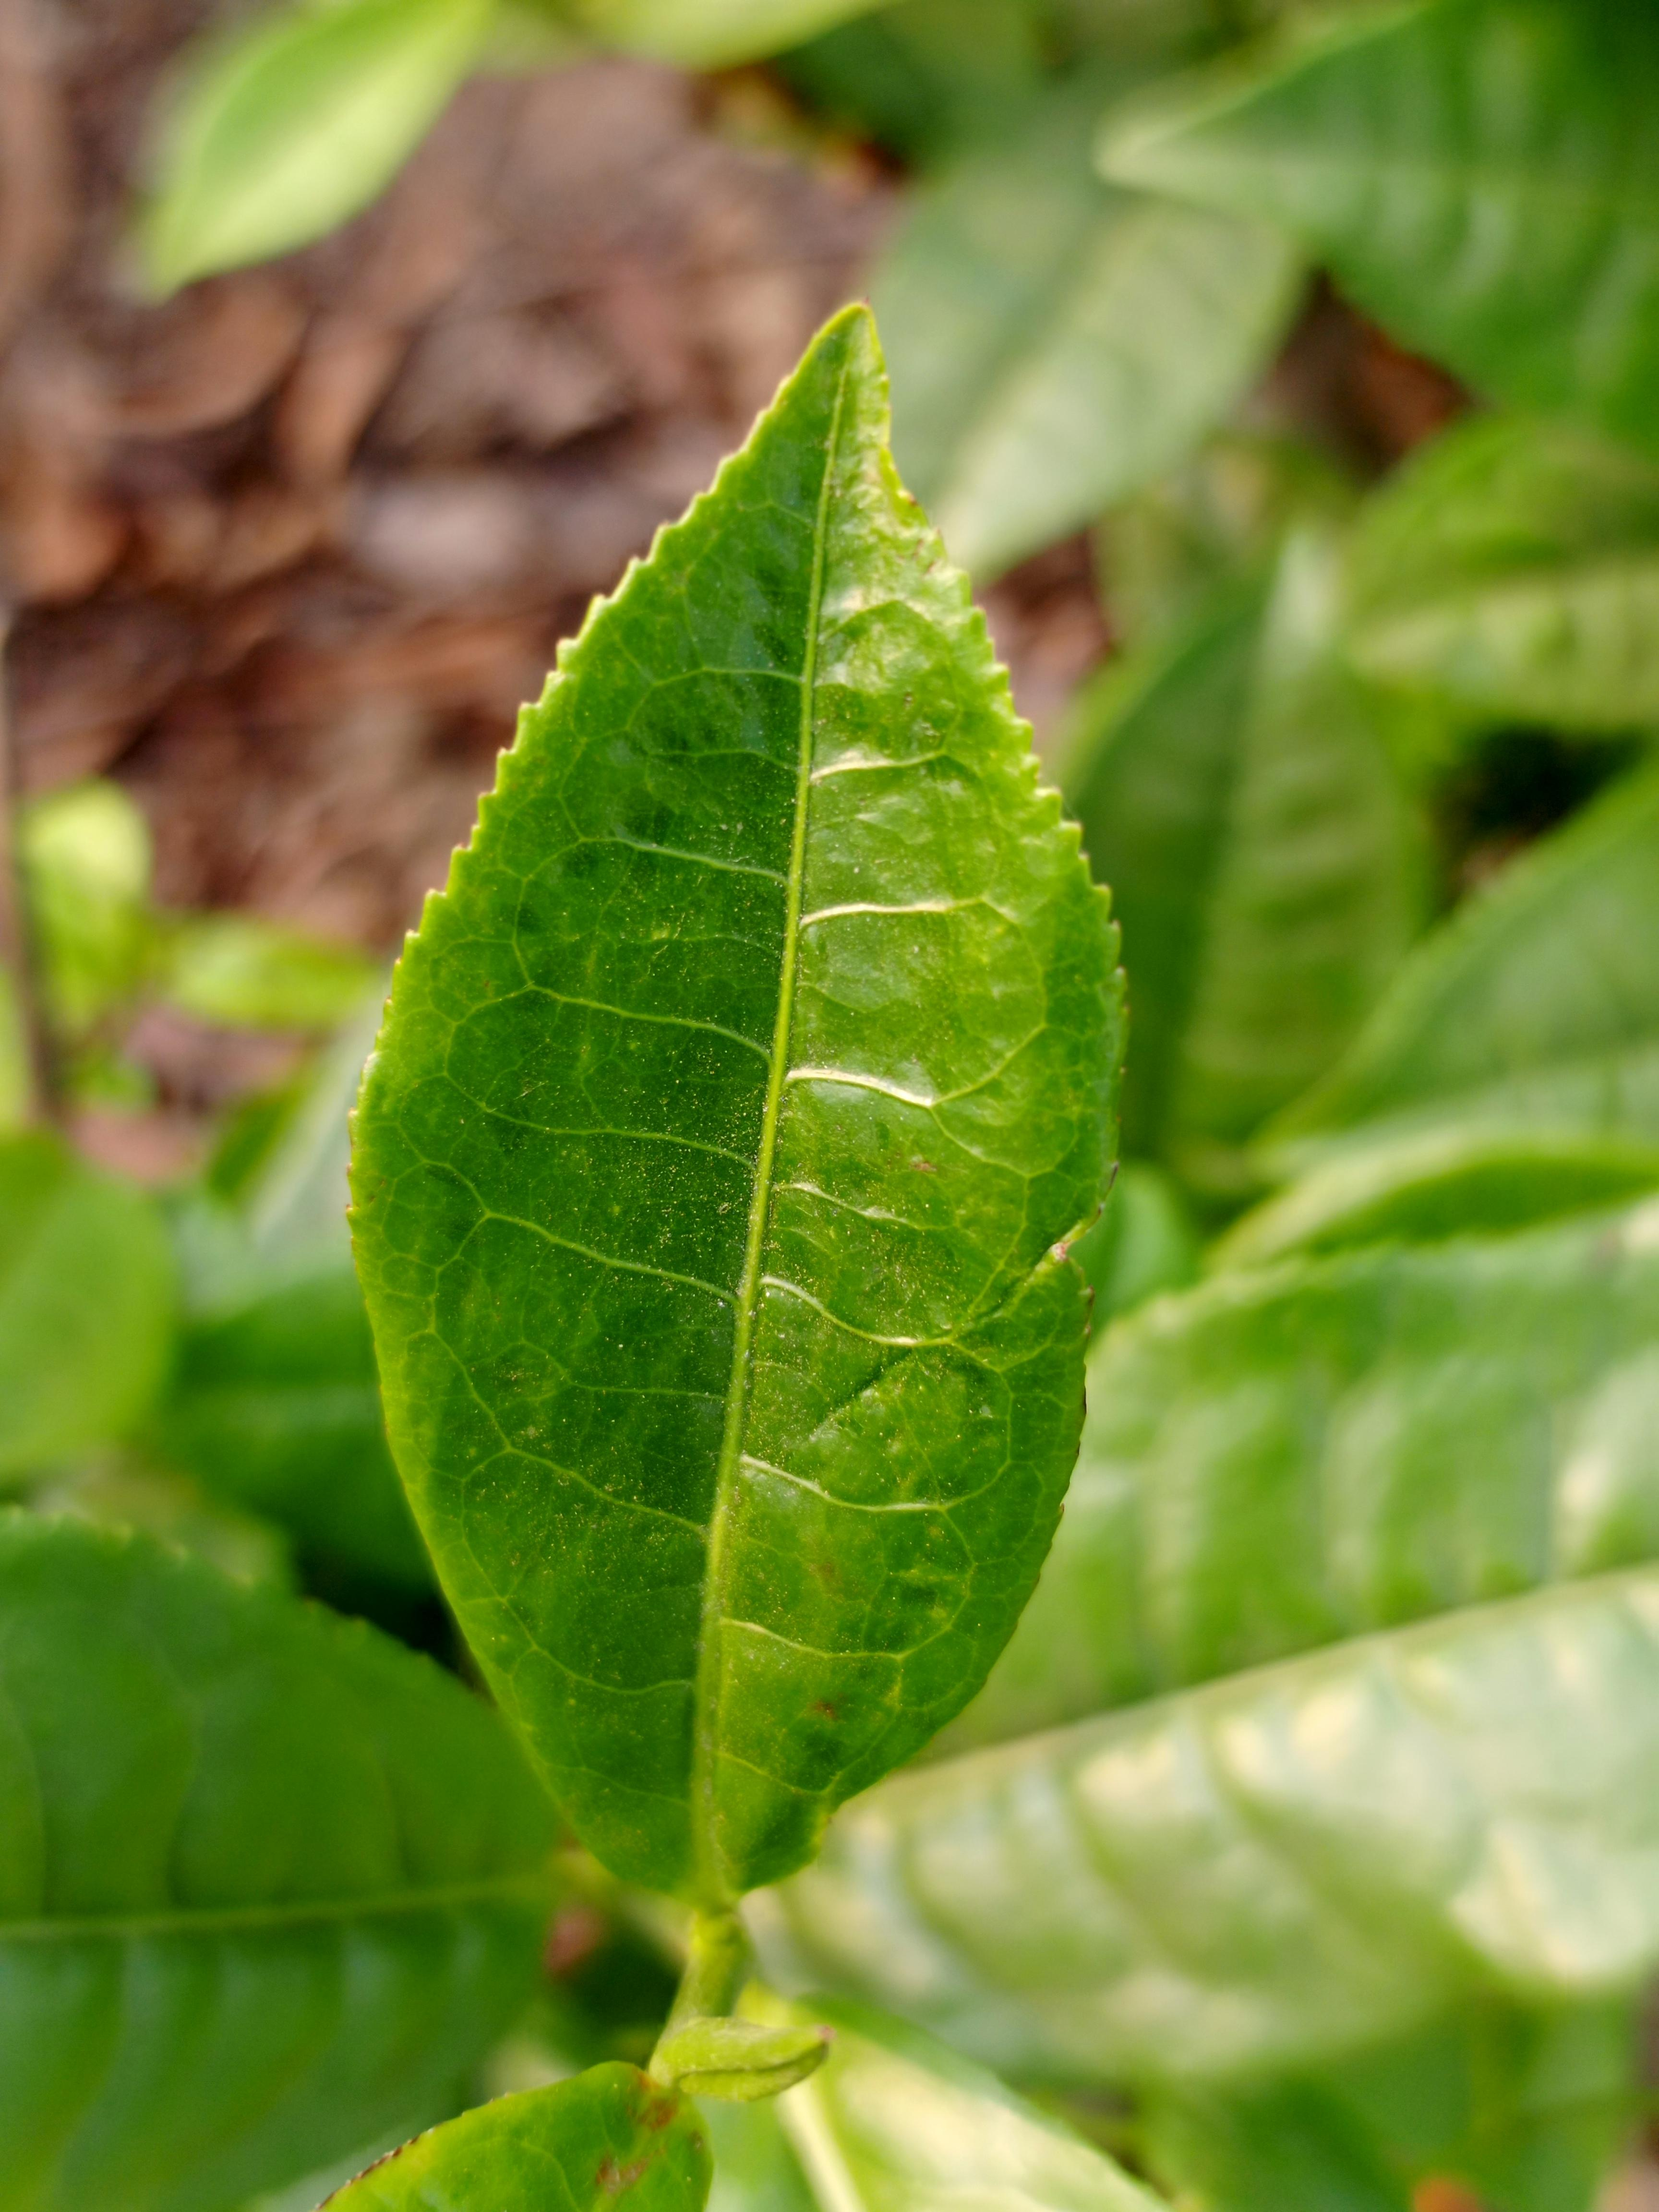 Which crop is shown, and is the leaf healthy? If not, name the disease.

tea, healthy leaf
